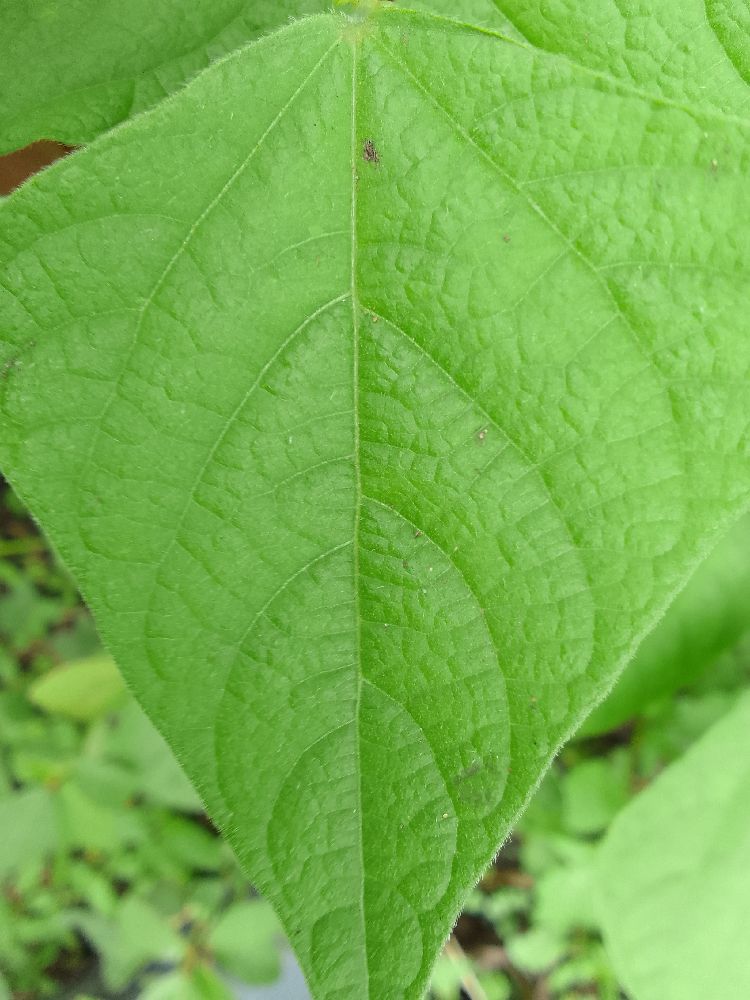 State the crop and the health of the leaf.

common bean, healthy
